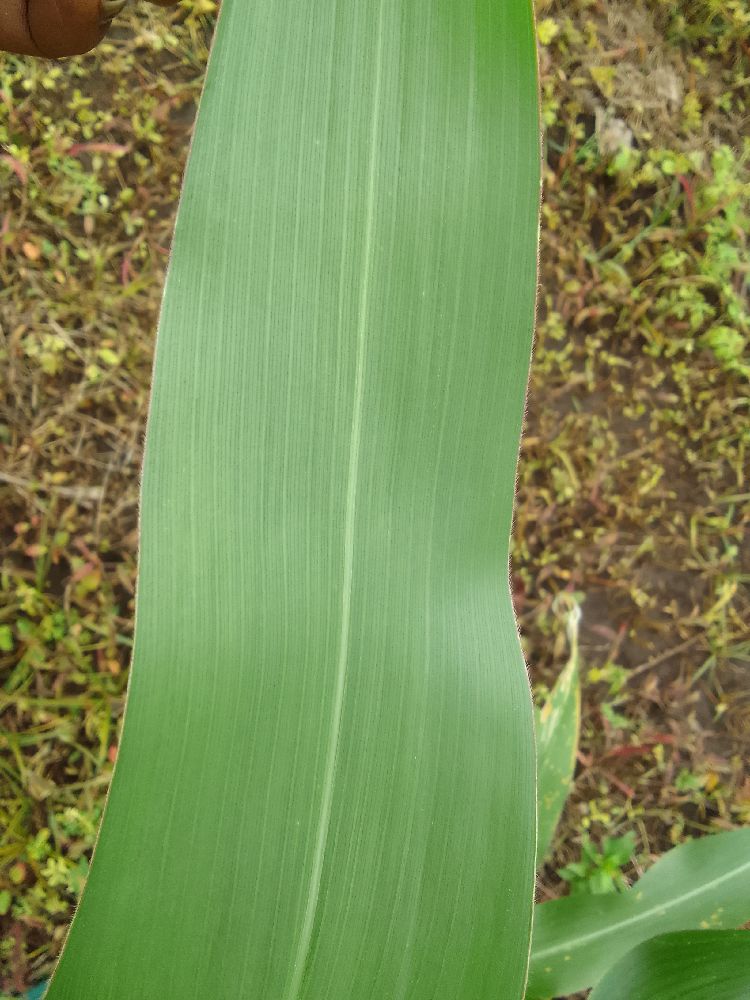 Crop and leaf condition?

maize, healthy
